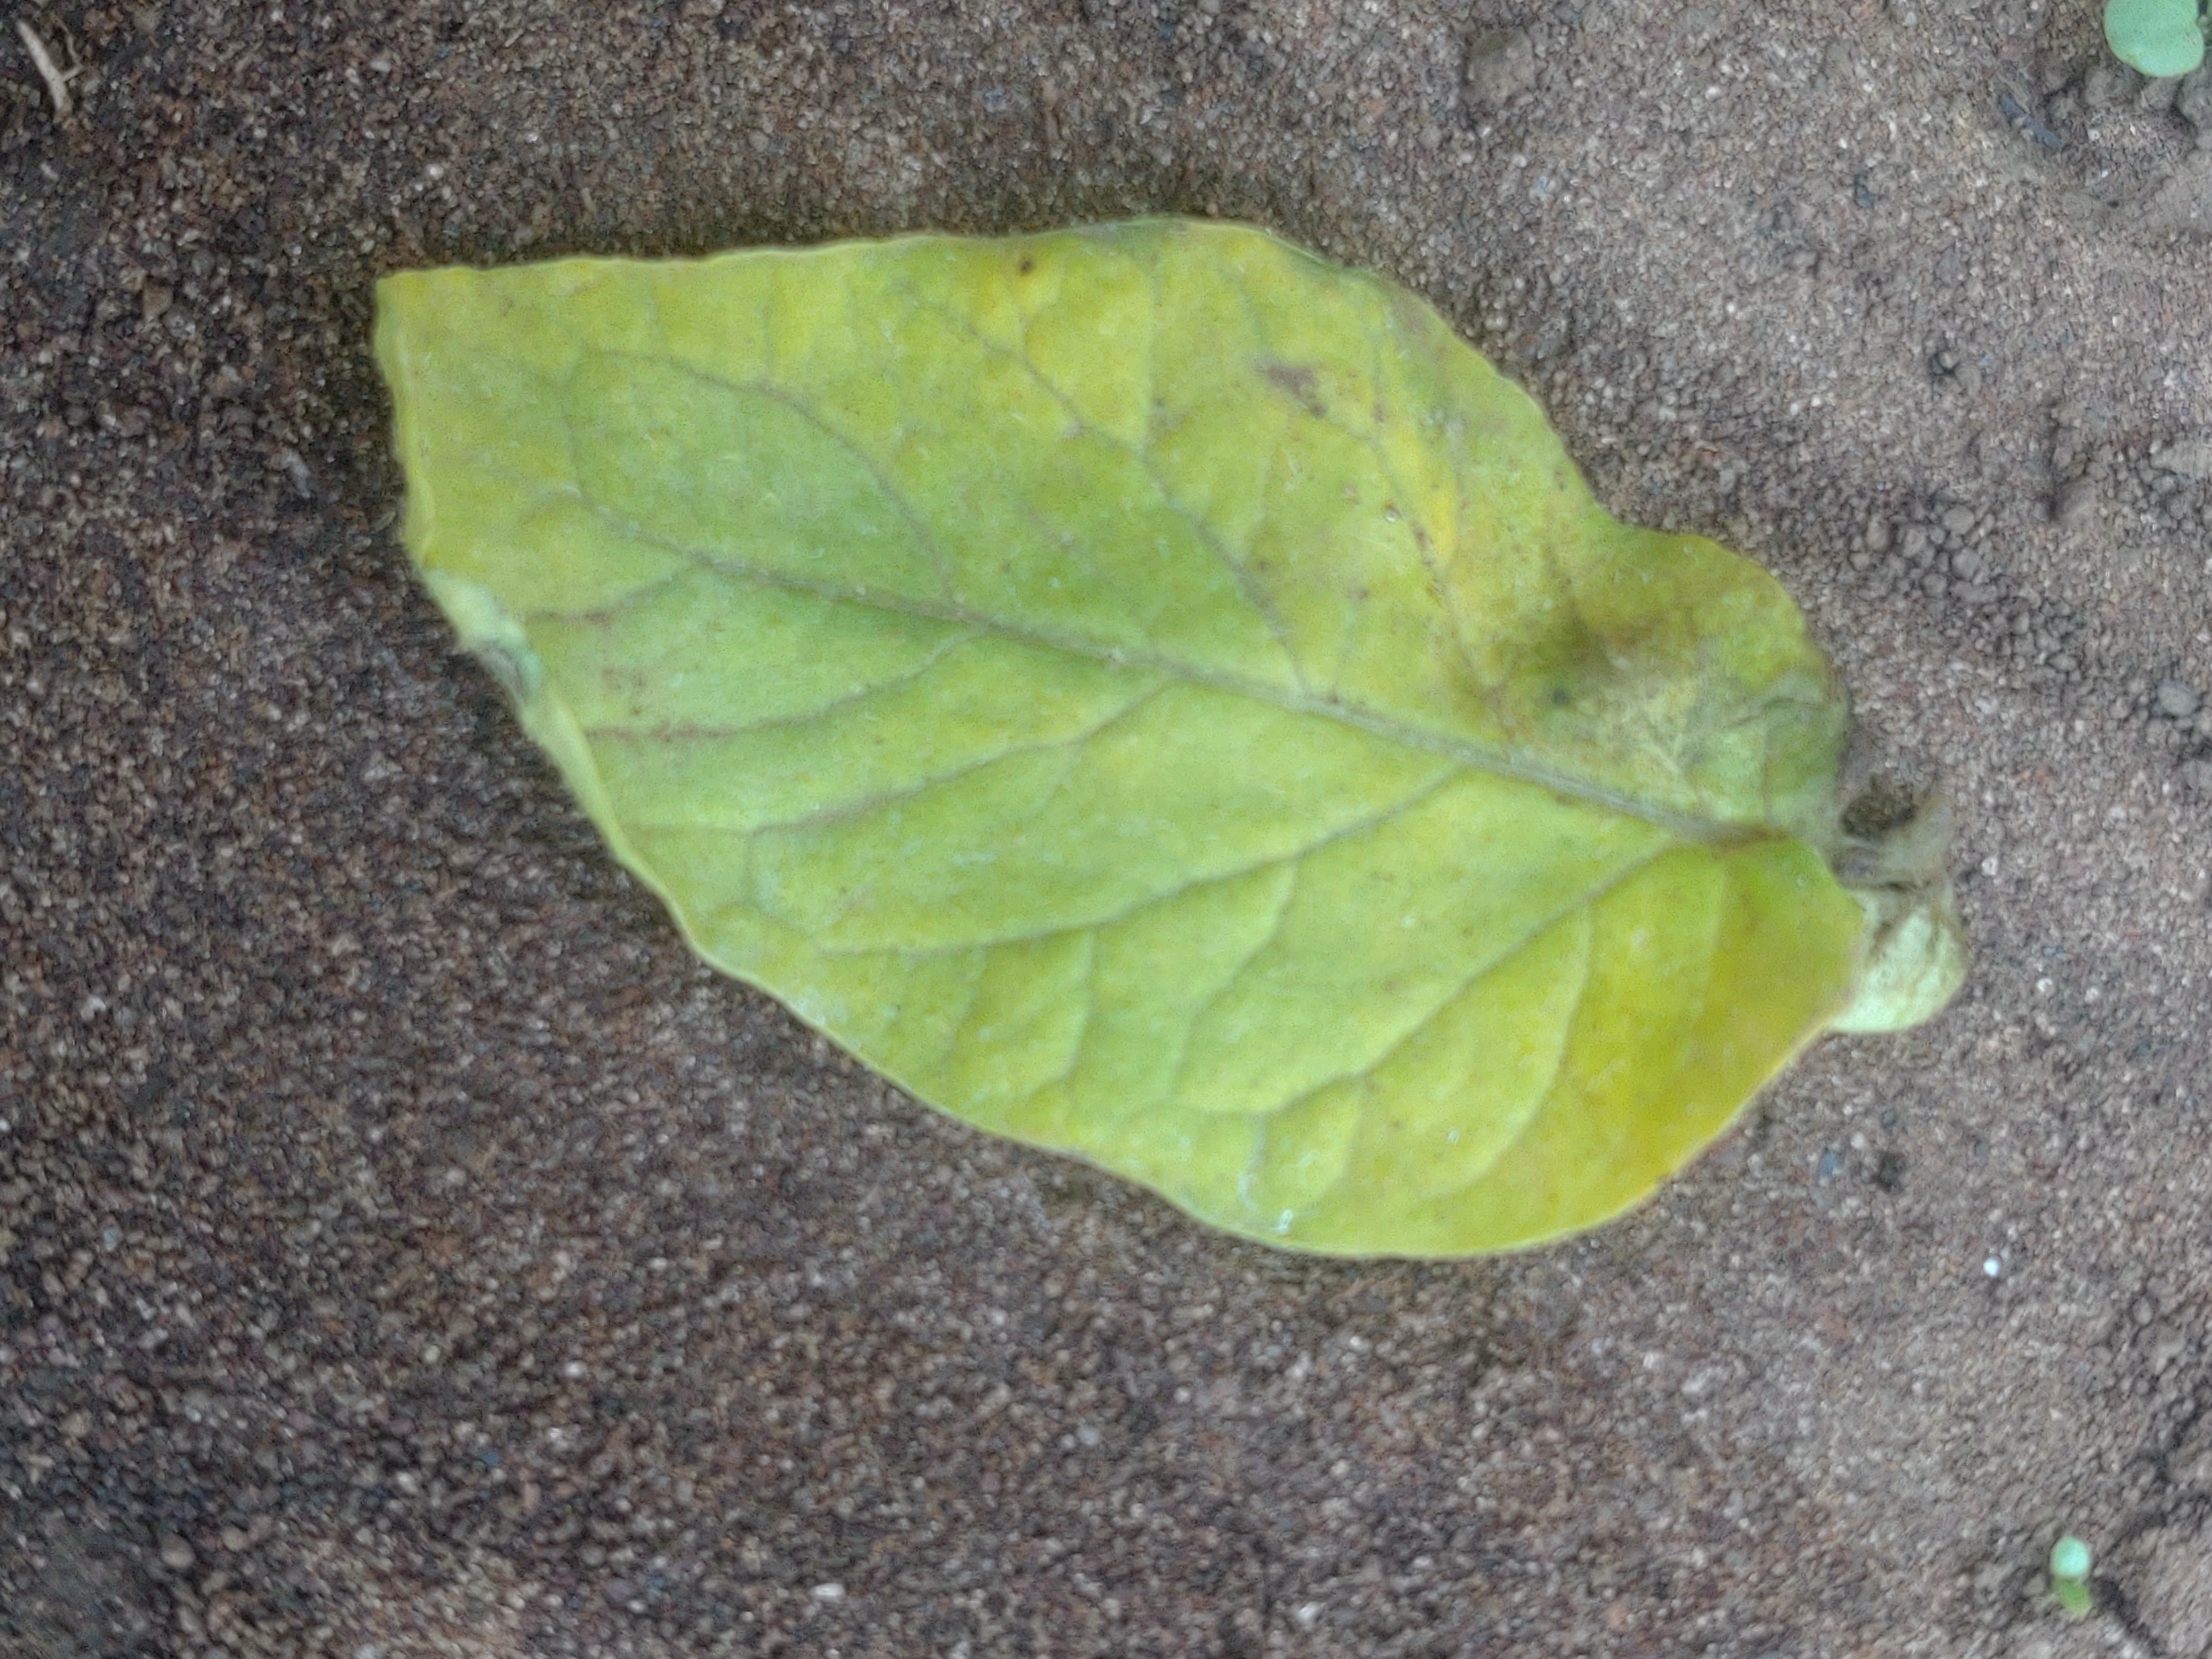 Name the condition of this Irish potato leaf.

late blight
